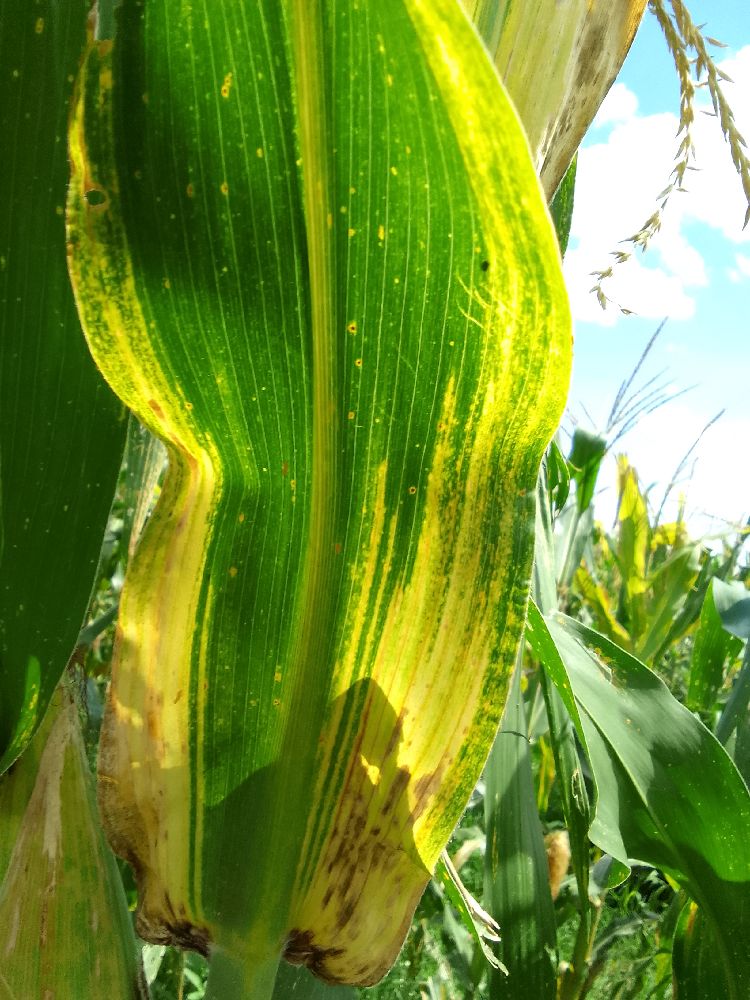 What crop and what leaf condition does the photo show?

maize, maize lethal necrosis
